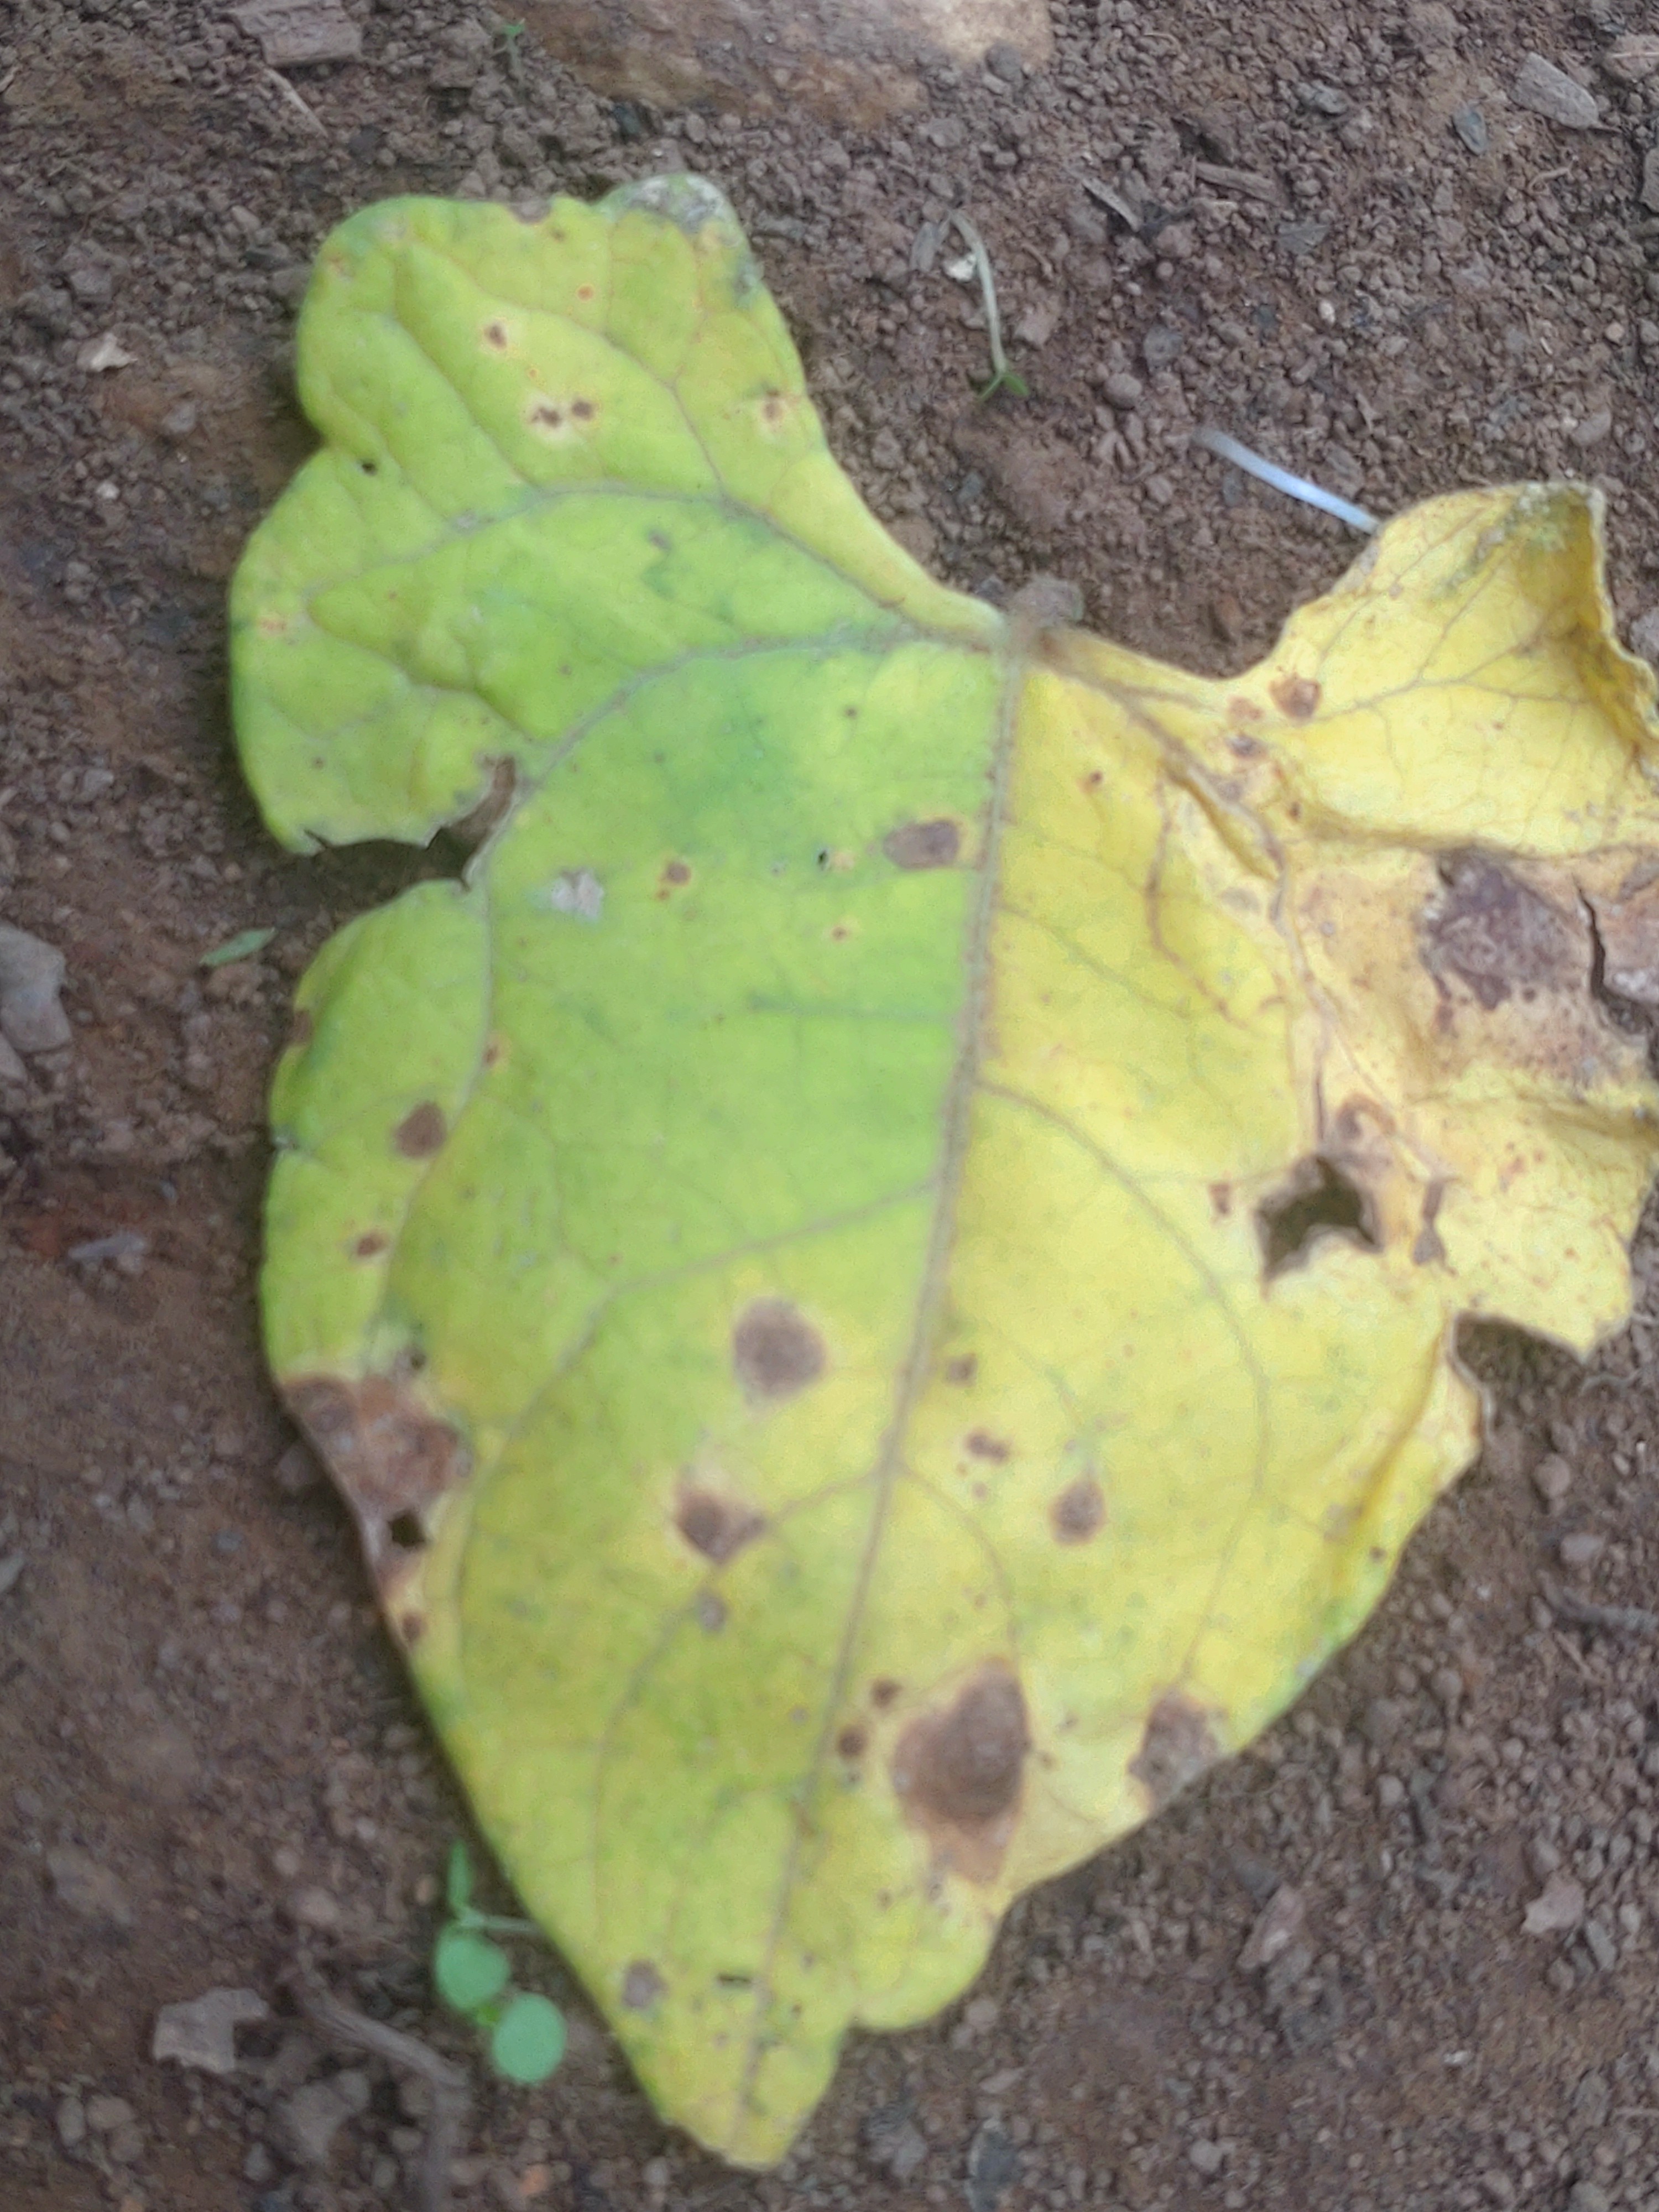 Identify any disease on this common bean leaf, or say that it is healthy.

anthracnose
